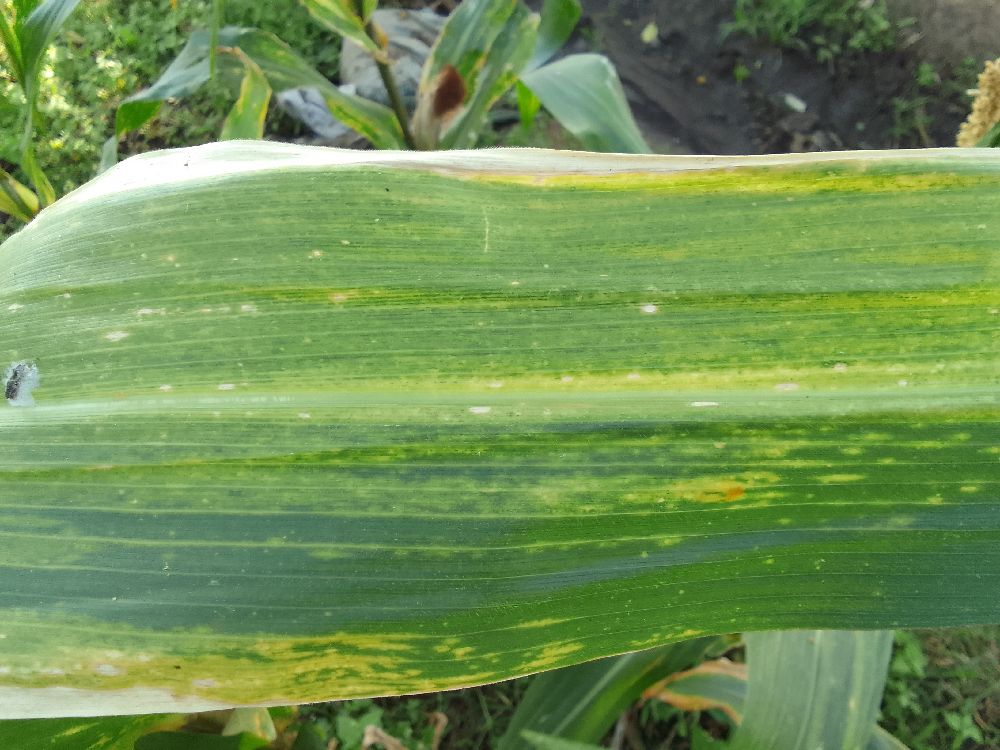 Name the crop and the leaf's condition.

maize, maize lethal necrosis
